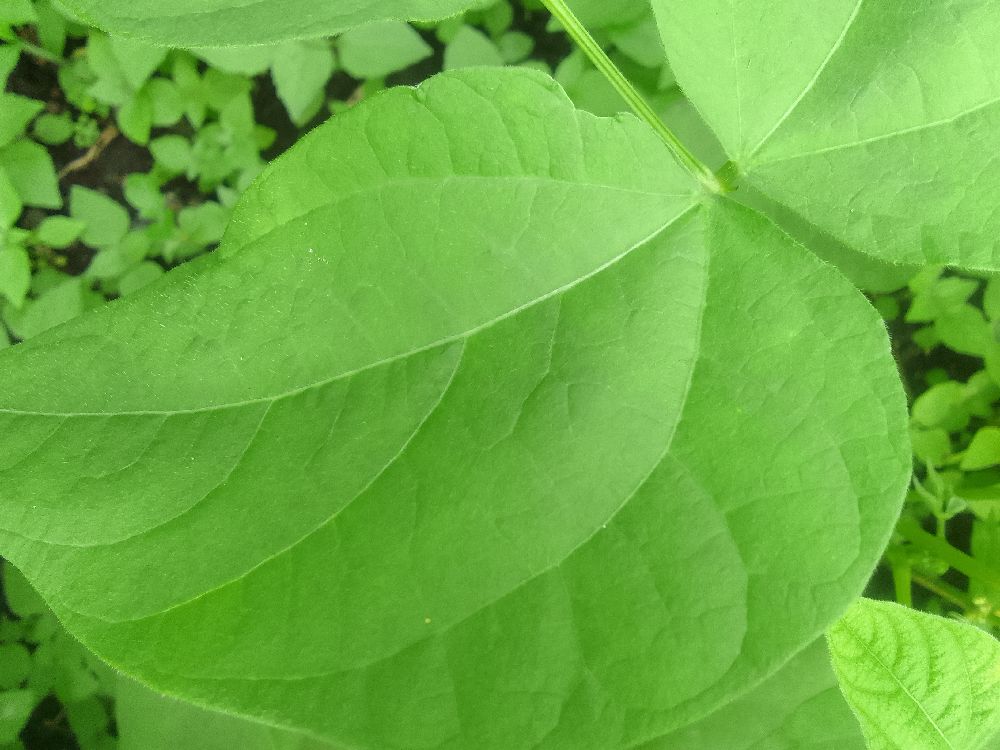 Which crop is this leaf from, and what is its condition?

common bean, healthy
